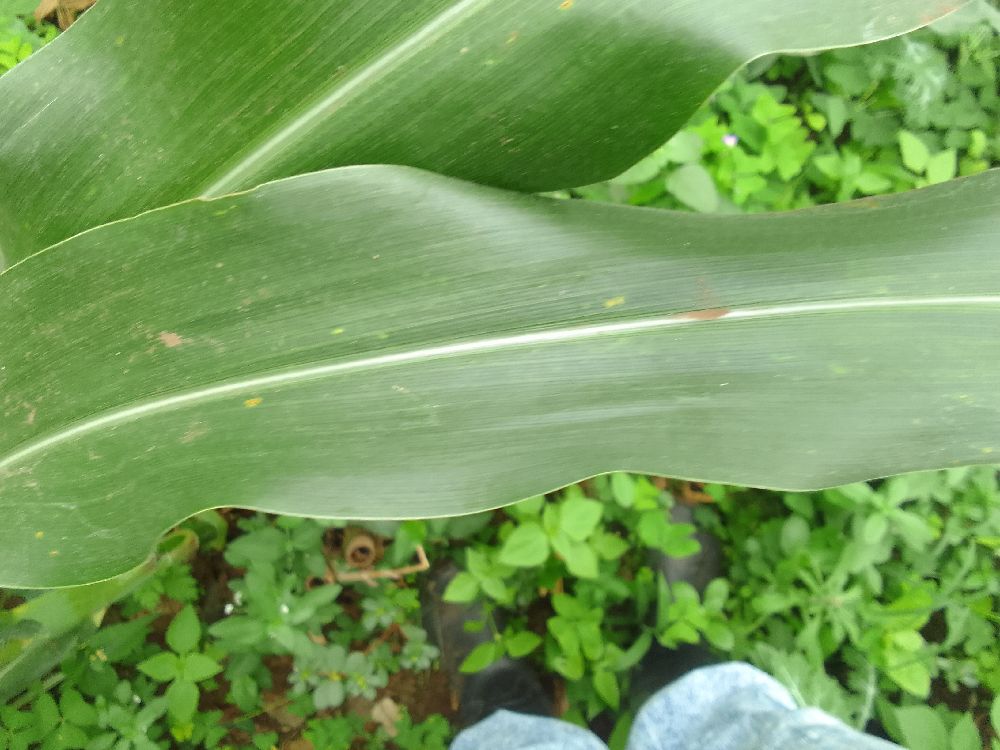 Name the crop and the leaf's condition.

maize, healthy
